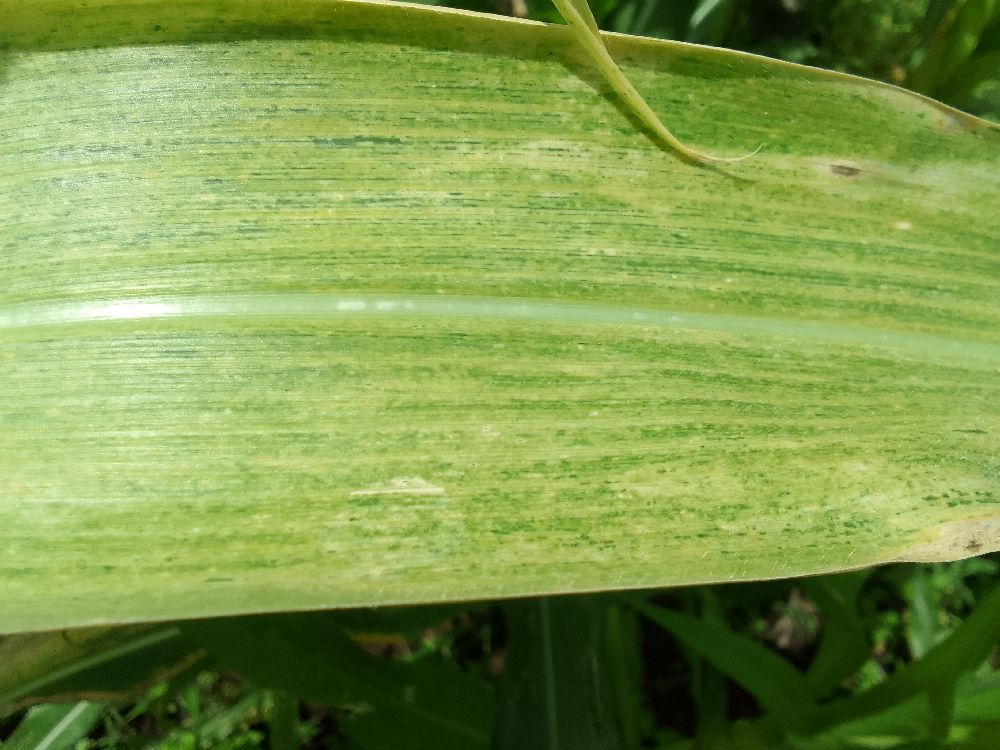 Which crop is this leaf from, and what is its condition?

maize, maize lethal necrosis
